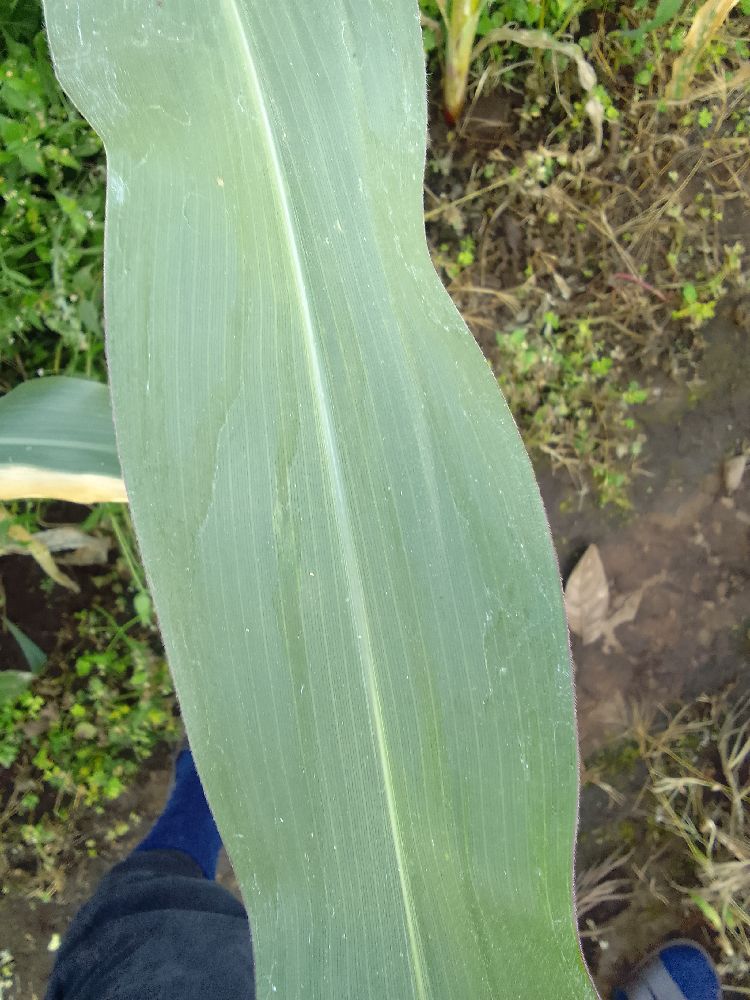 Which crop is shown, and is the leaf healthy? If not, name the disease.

maize, healthy
